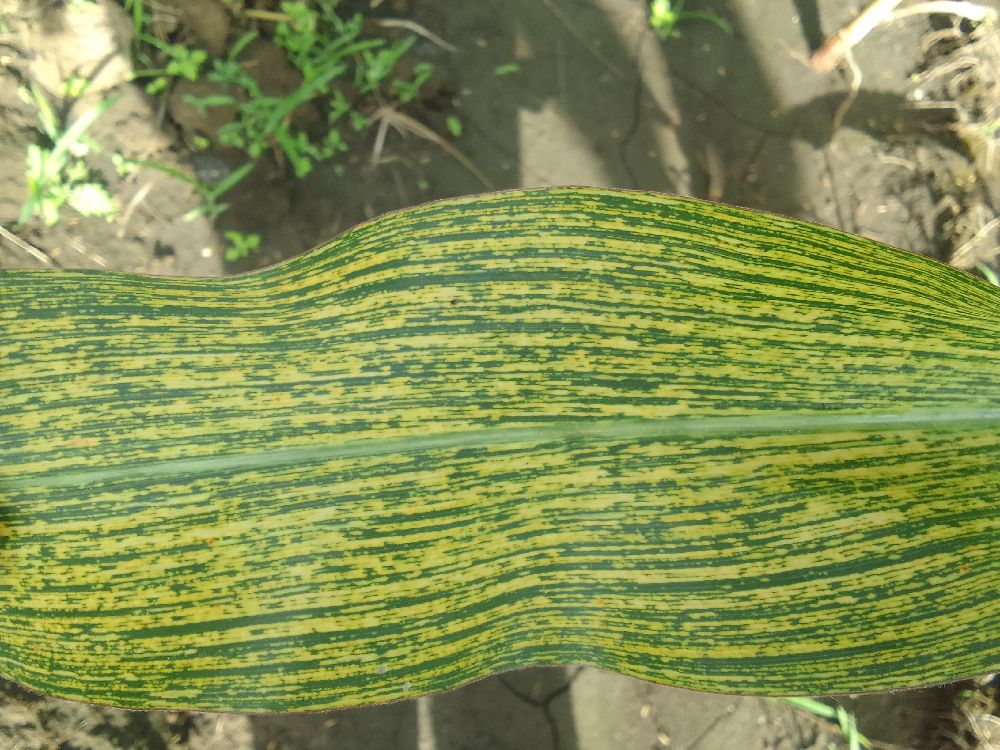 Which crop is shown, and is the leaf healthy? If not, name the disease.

maize, maize streak virus
